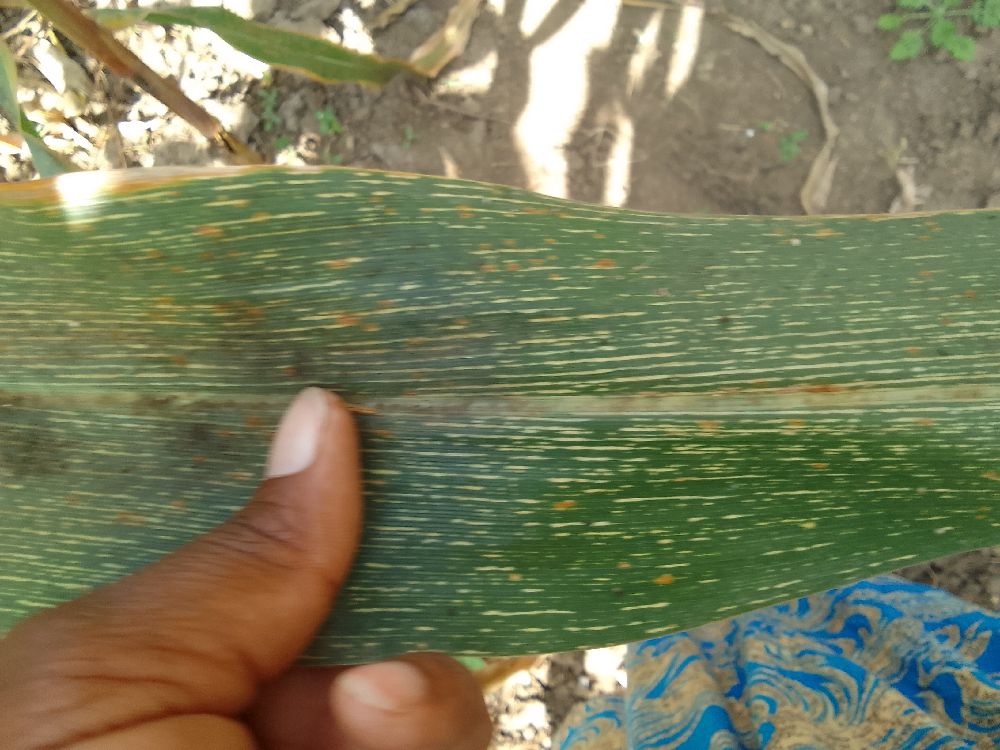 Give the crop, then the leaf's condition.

maize, maize streak virus
